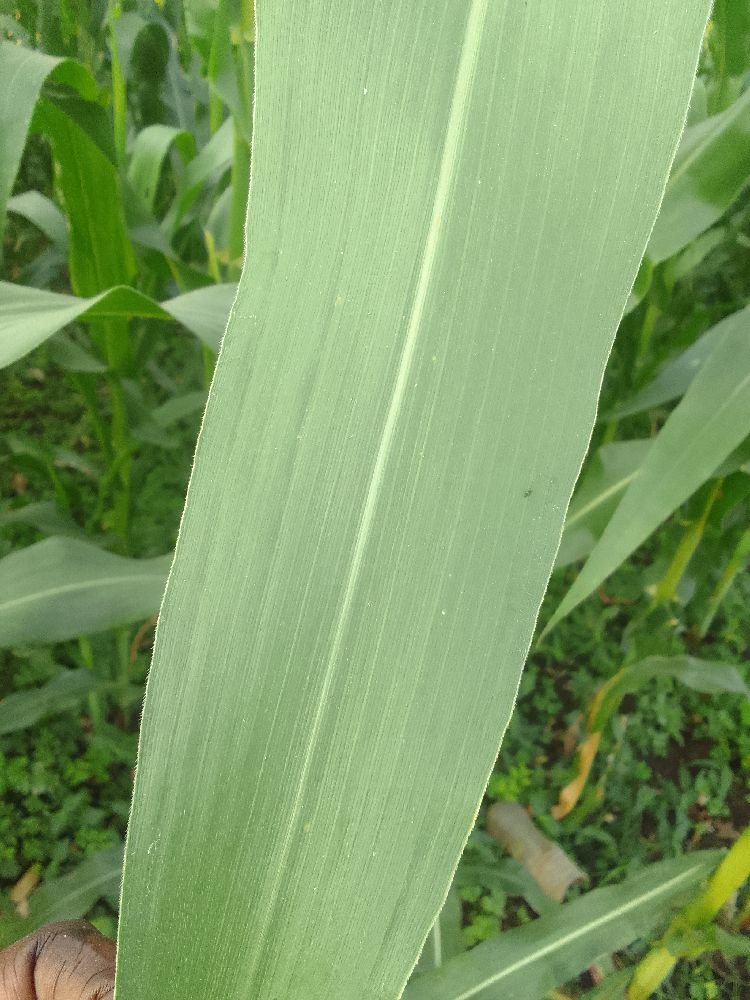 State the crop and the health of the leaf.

maize, healthy
